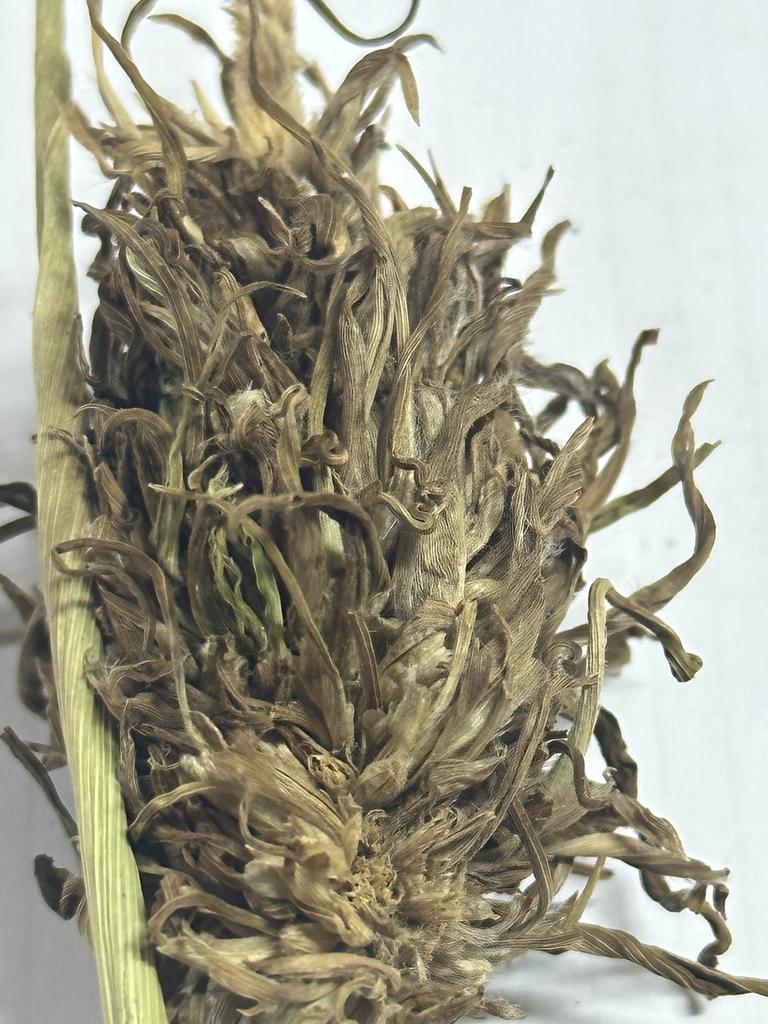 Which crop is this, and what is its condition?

pearl millet, sclerospora graminicola
